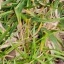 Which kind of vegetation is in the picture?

grass
